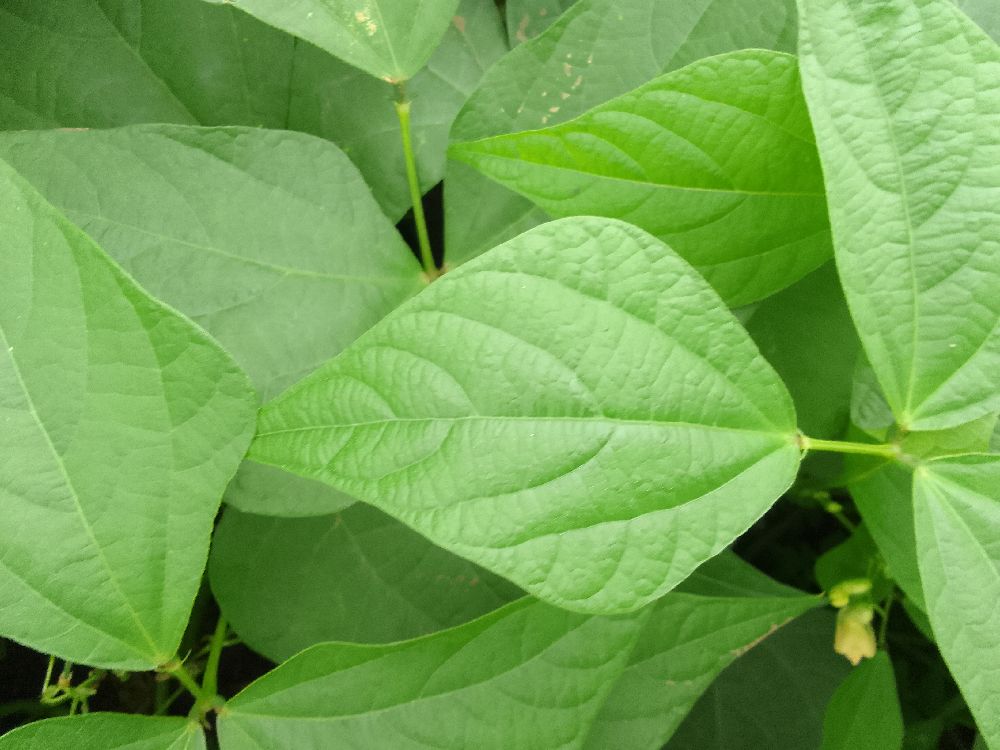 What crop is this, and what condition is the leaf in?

common bean, healthy
